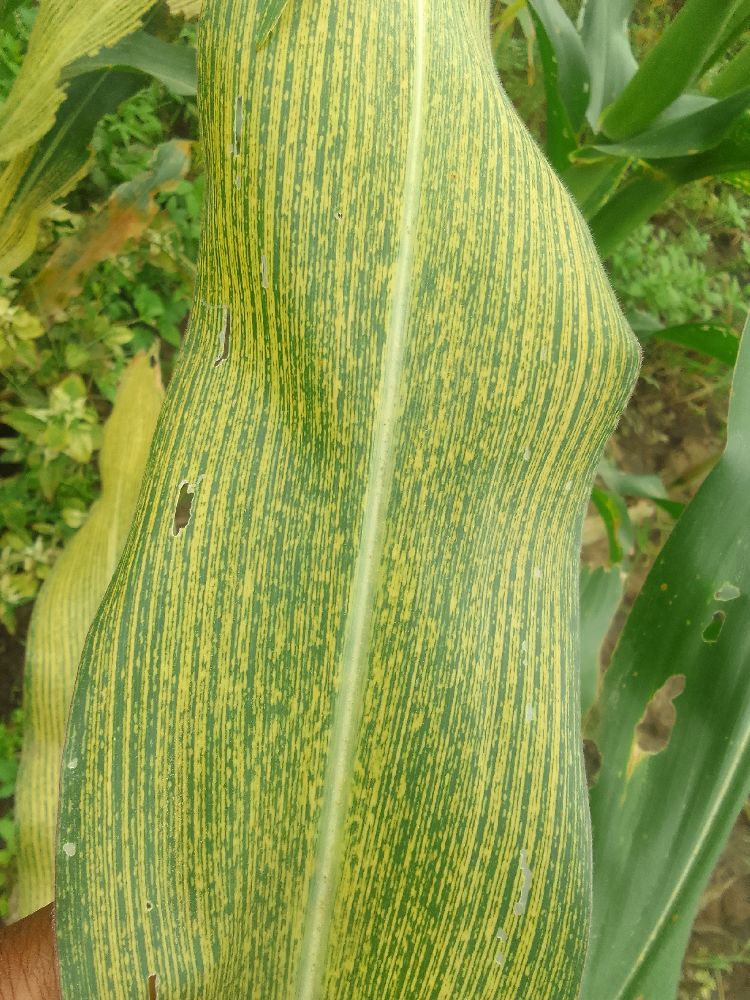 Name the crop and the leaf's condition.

maize, maize streak virus
